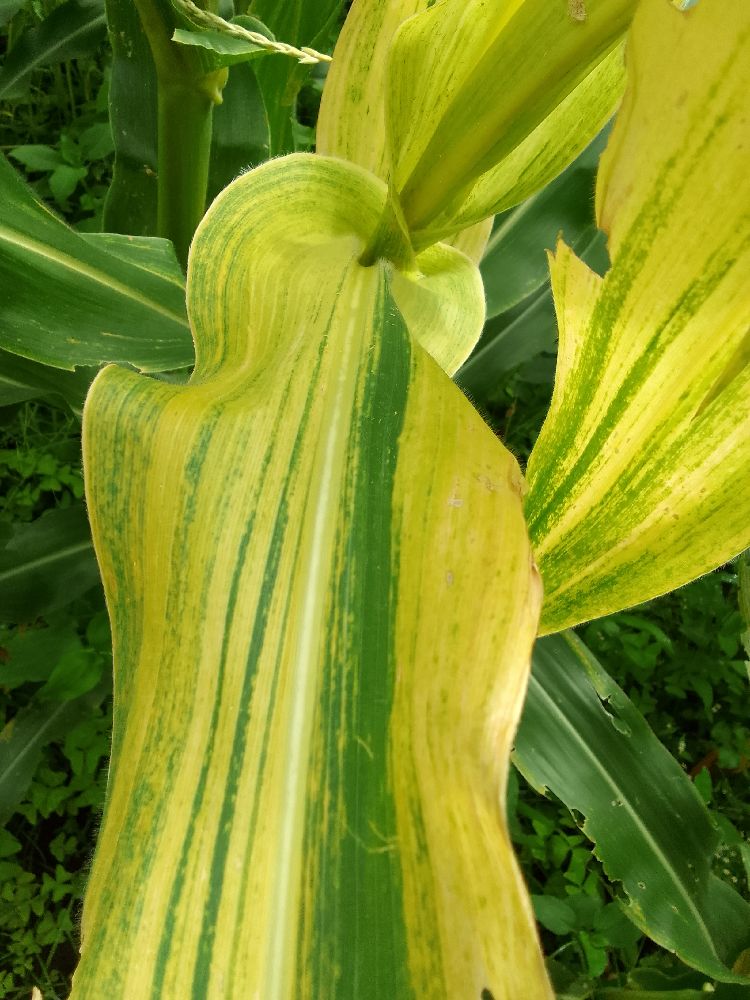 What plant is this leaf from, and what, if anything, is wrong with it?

maize, maize lethal necrosis
